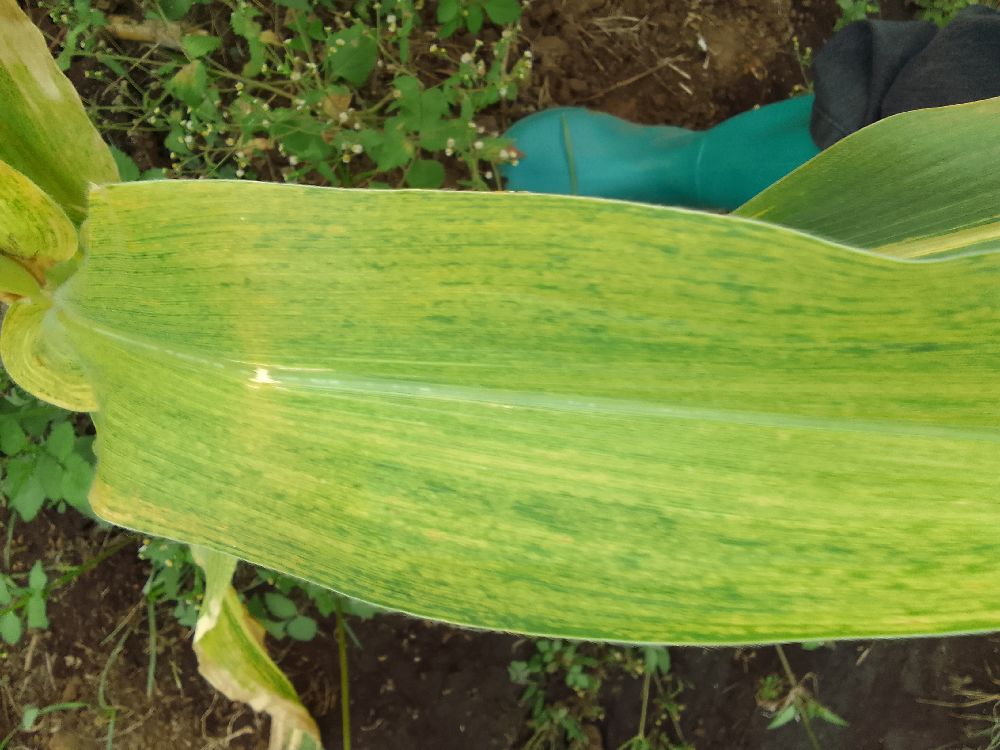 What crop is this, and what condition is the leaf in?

maize, maize lethal necrosis
